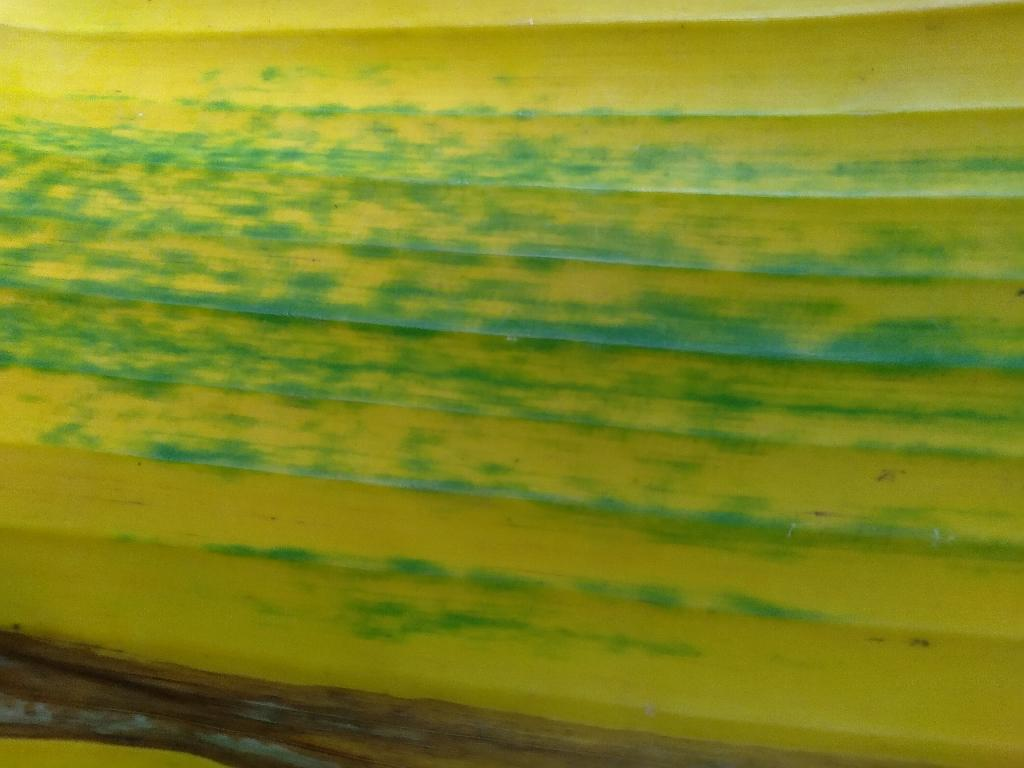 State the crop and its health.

banana, fusarium wilt race 1
